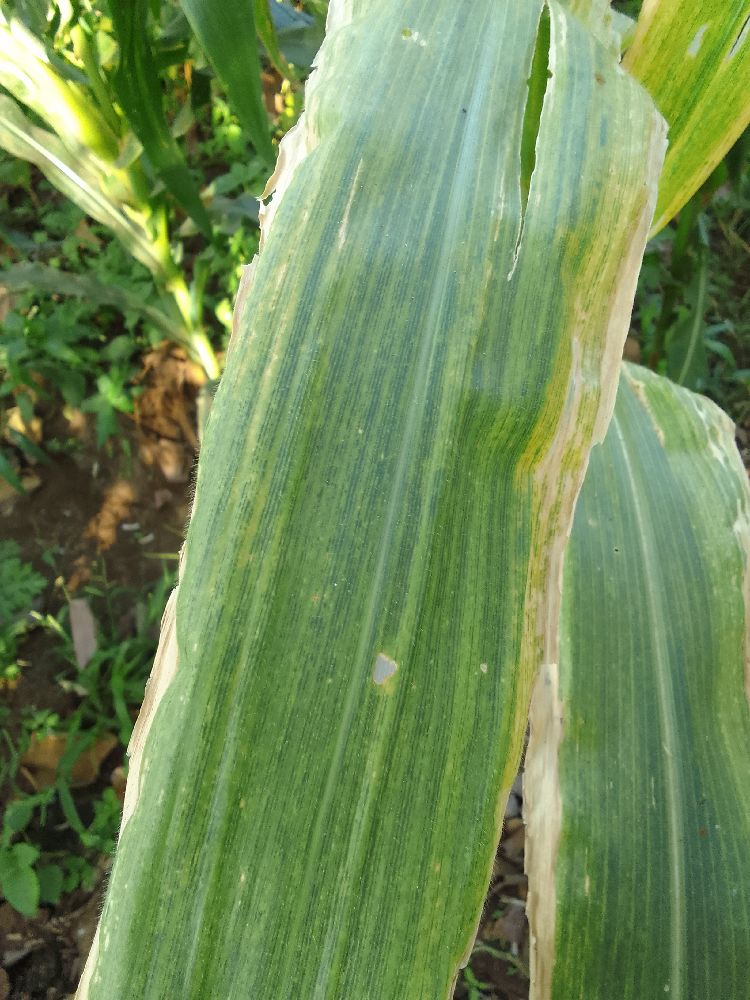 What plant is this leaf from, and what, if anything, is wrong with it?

maize, maize lethal necrosis
